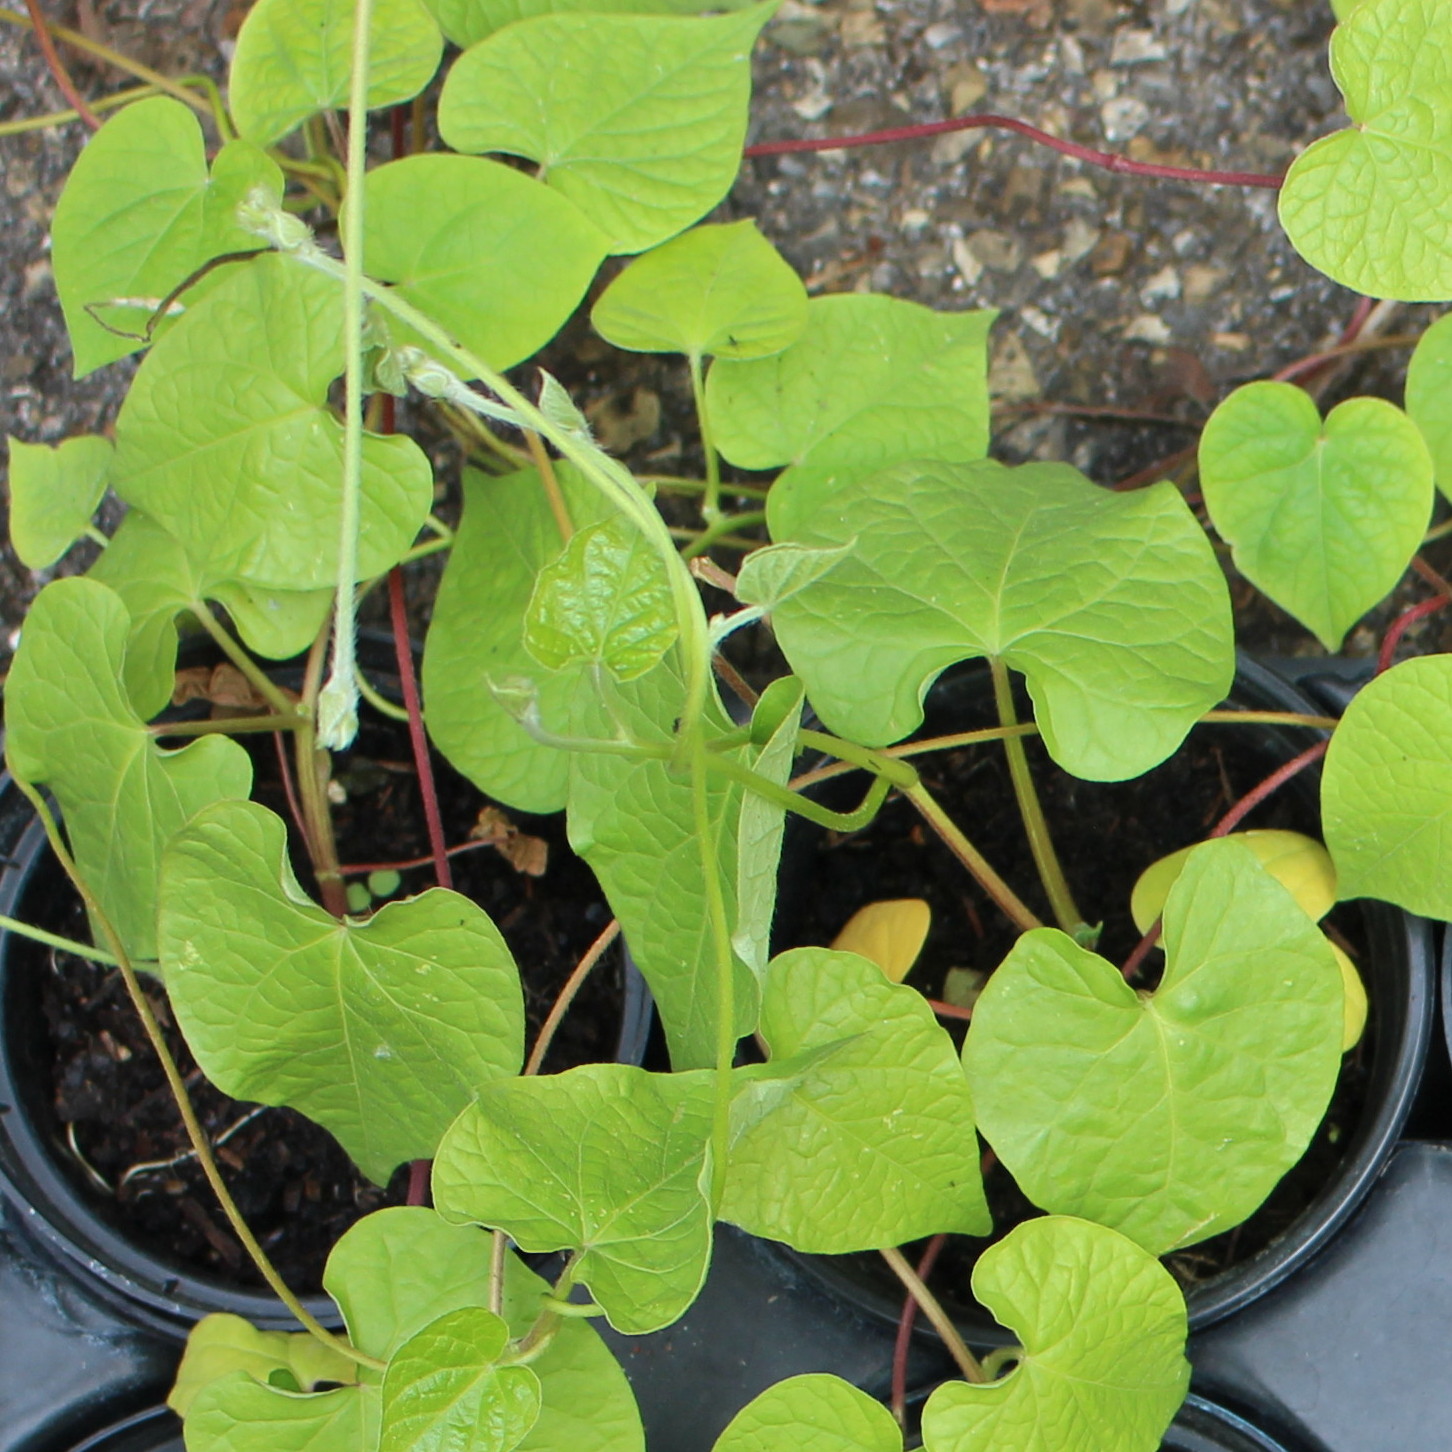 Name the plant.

Convolvulus arvensis
